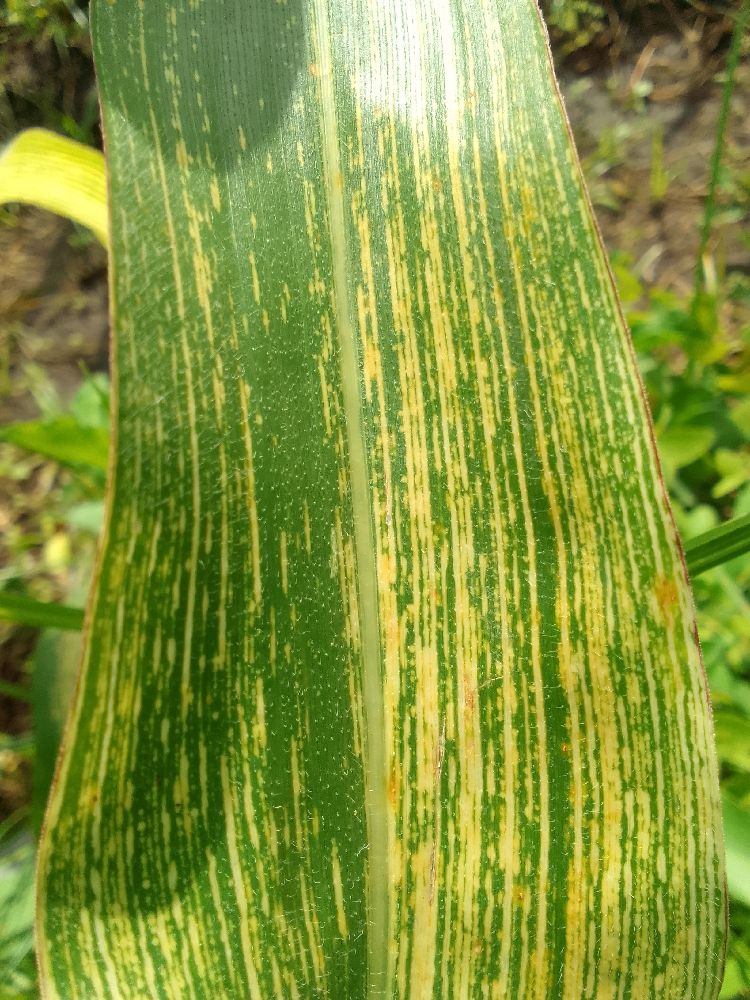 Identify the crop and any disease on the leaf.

maize, maize streak virus
